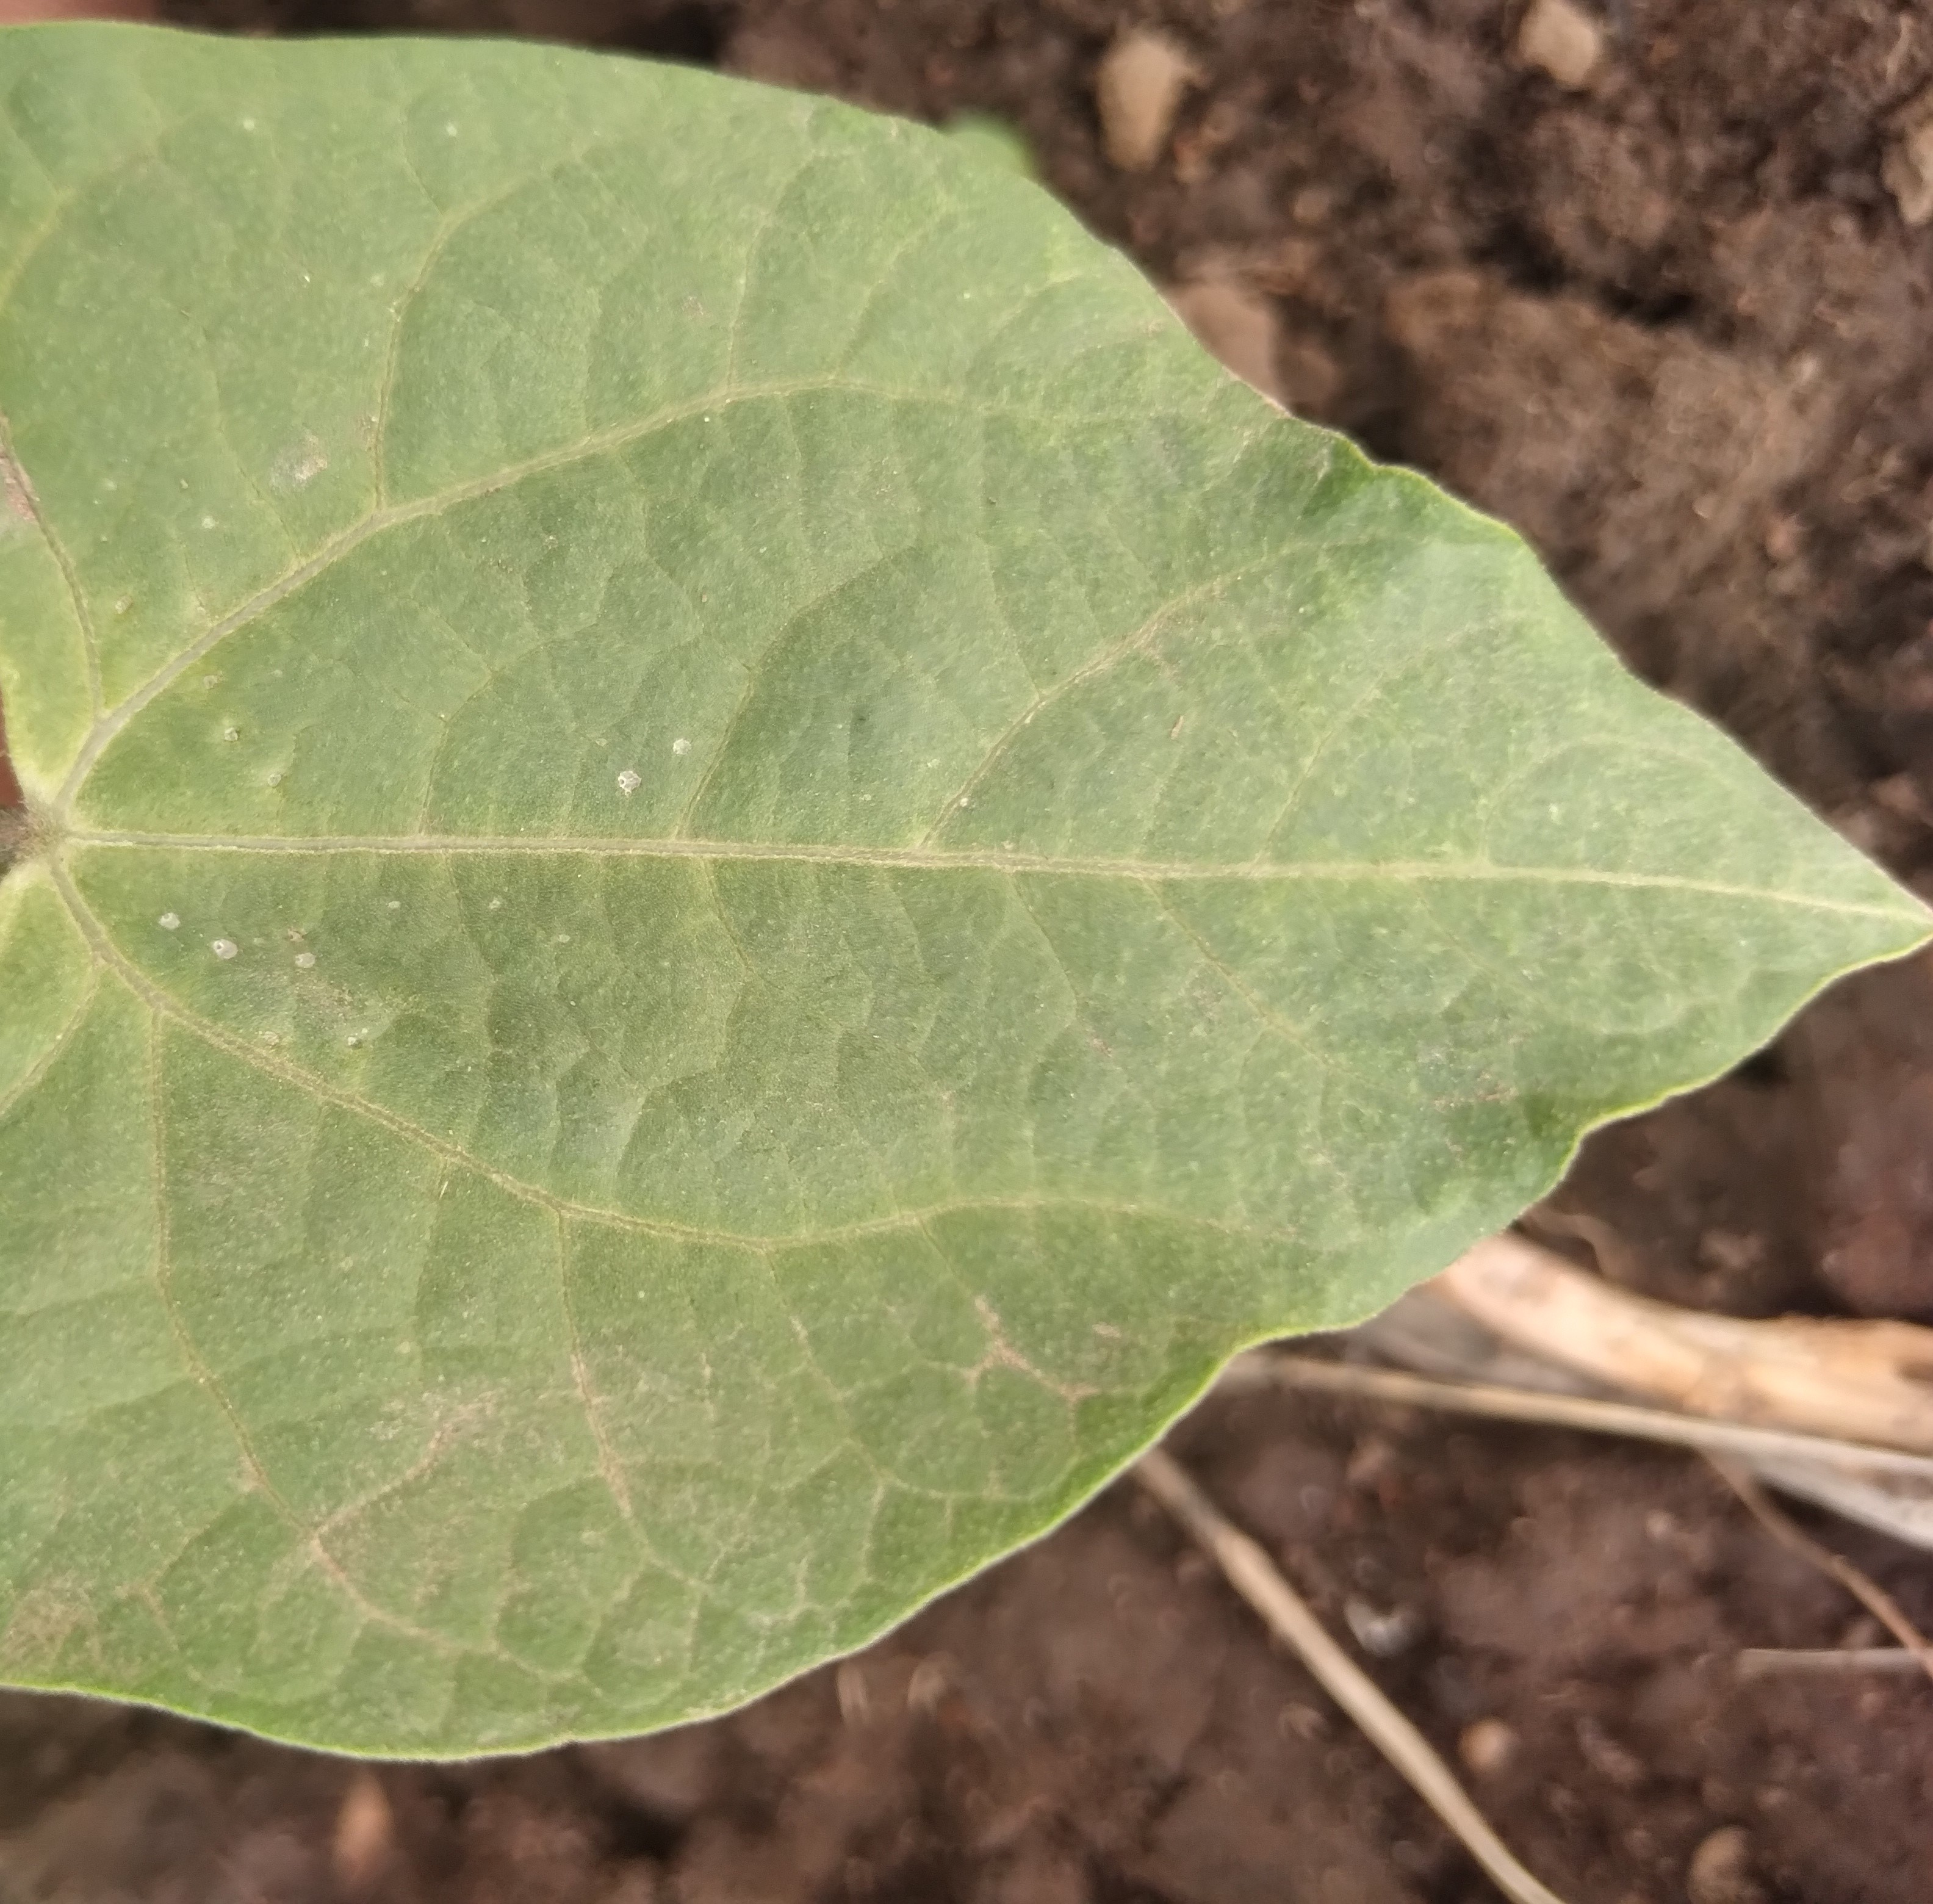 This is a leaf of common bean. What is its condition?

healthy
